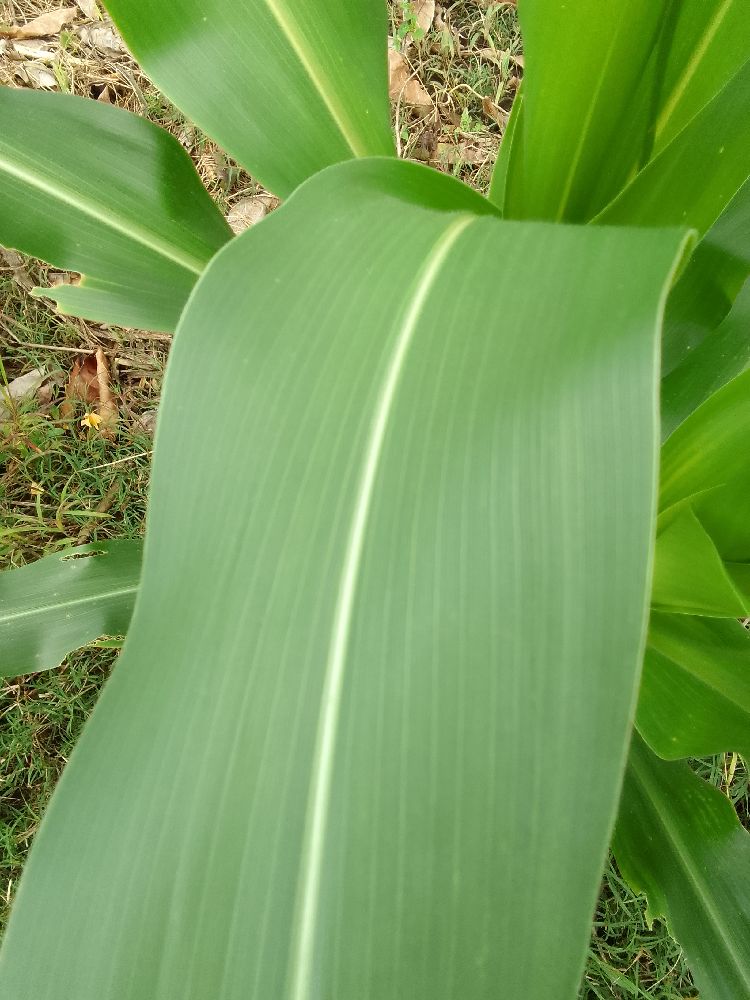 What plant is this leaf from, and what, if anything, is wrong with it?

maize, healthy
